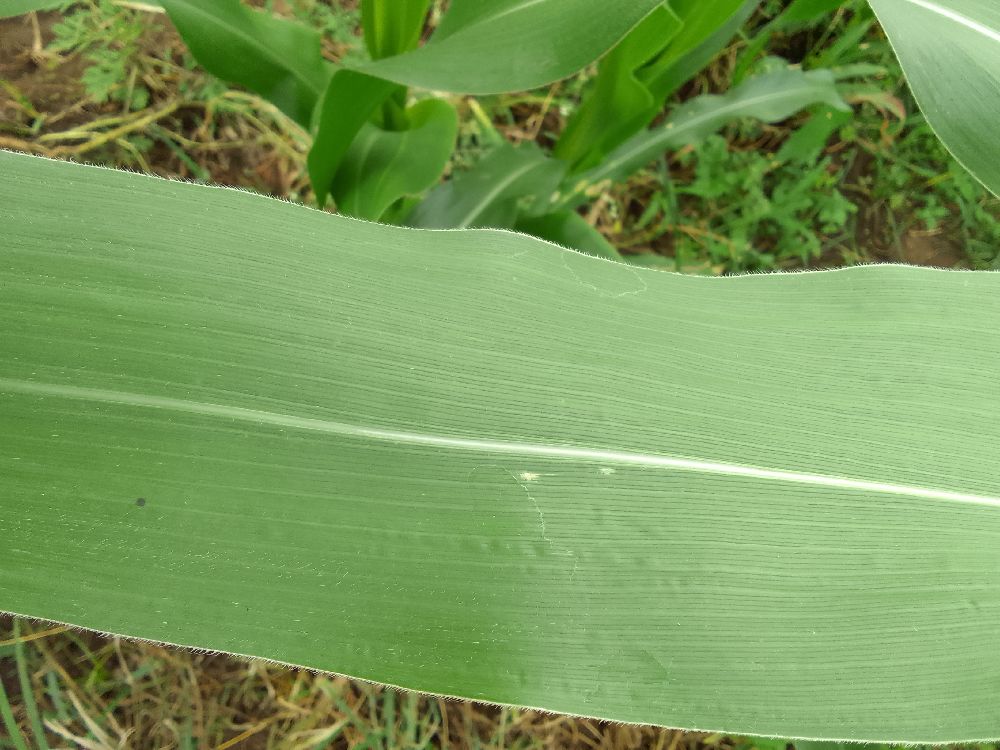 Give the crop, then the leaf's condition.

maize, healthy
